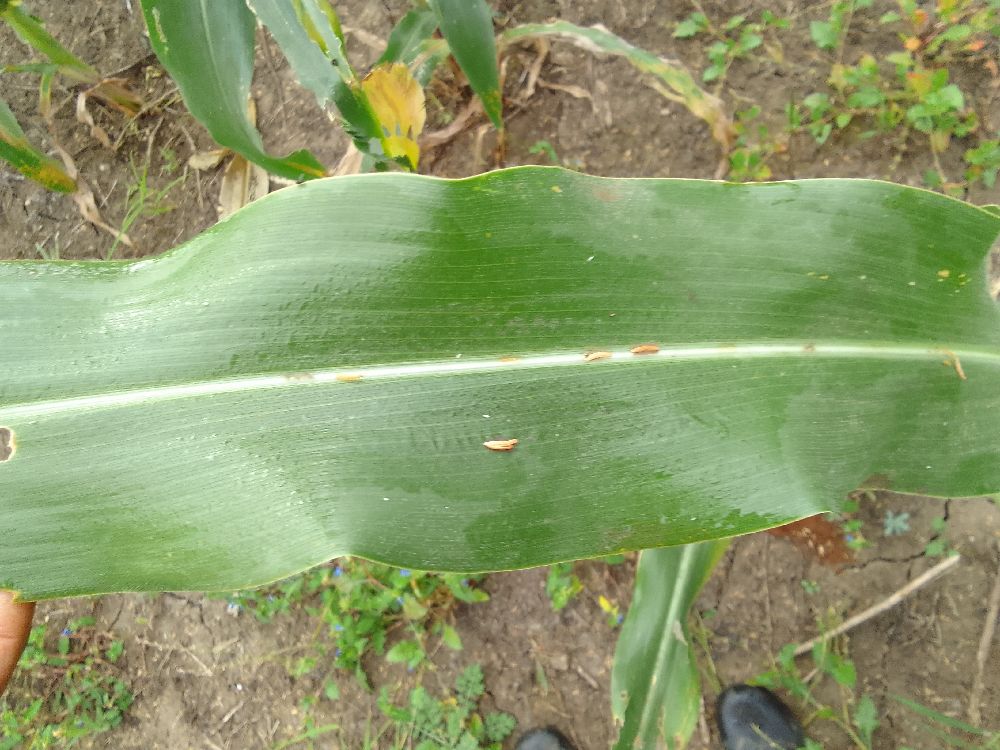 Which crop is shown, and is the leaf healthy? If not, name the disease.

maize, healthy
